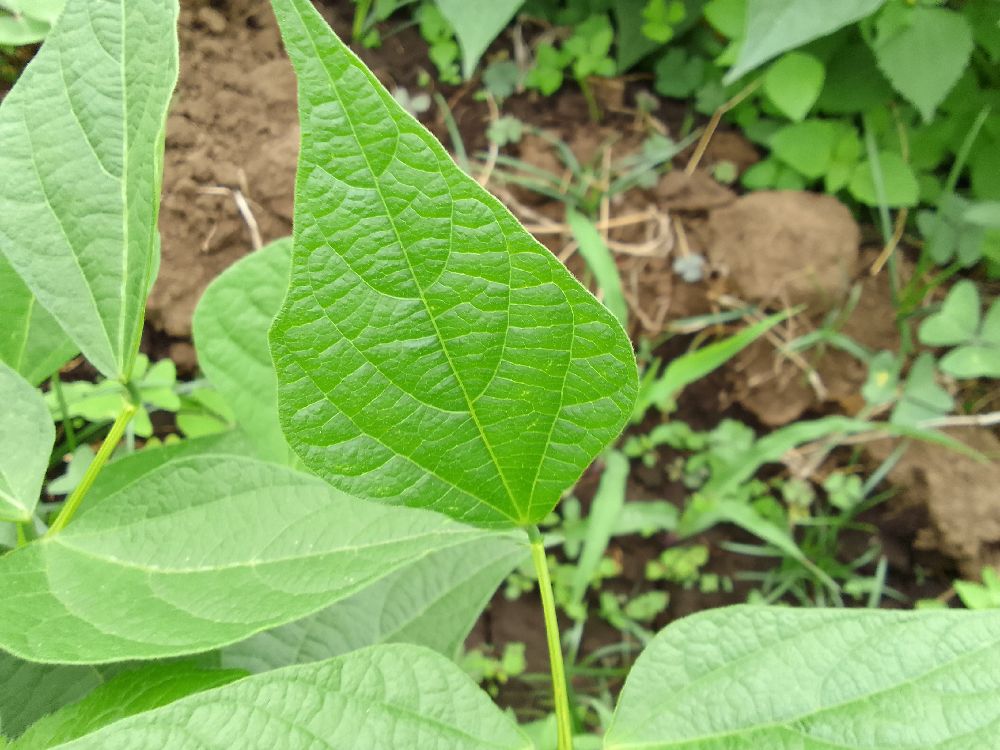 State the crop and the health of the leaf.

common bean, healthy
